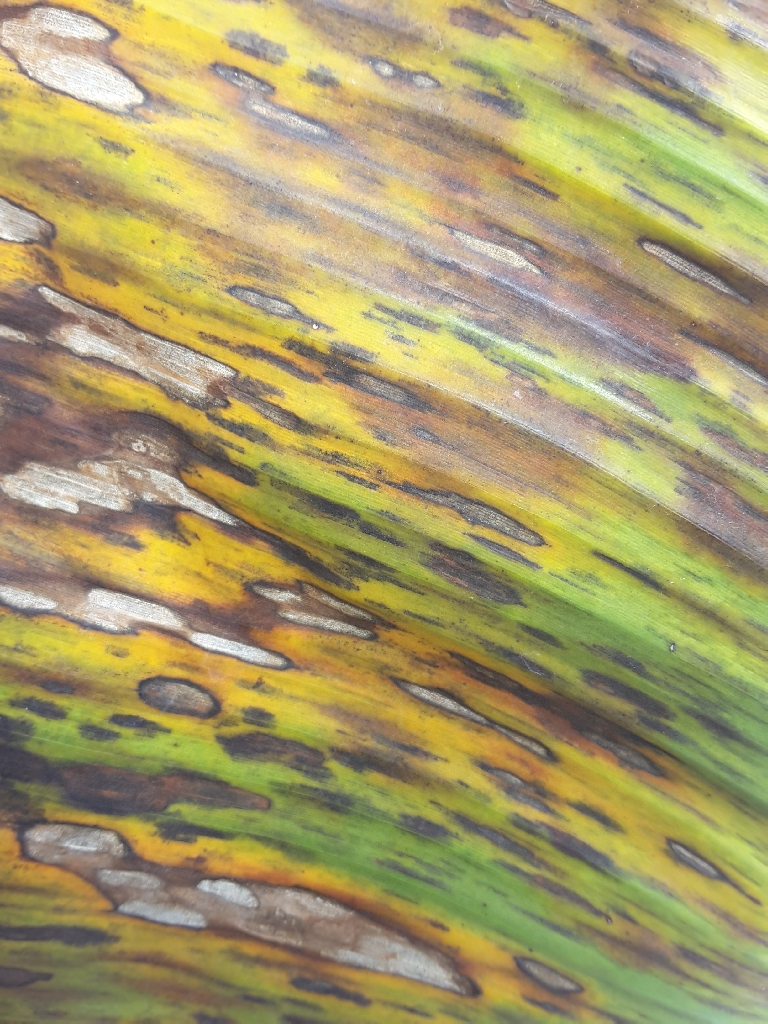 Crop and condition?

banana, black sigatoka
